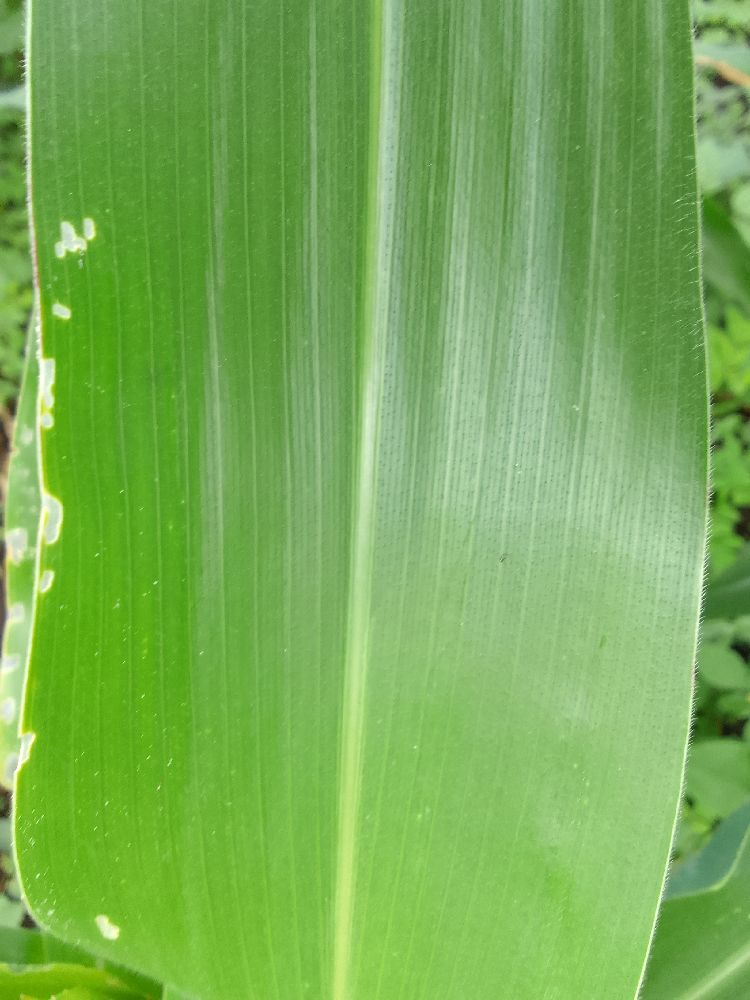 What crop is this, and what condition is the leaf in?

maize, healthy
